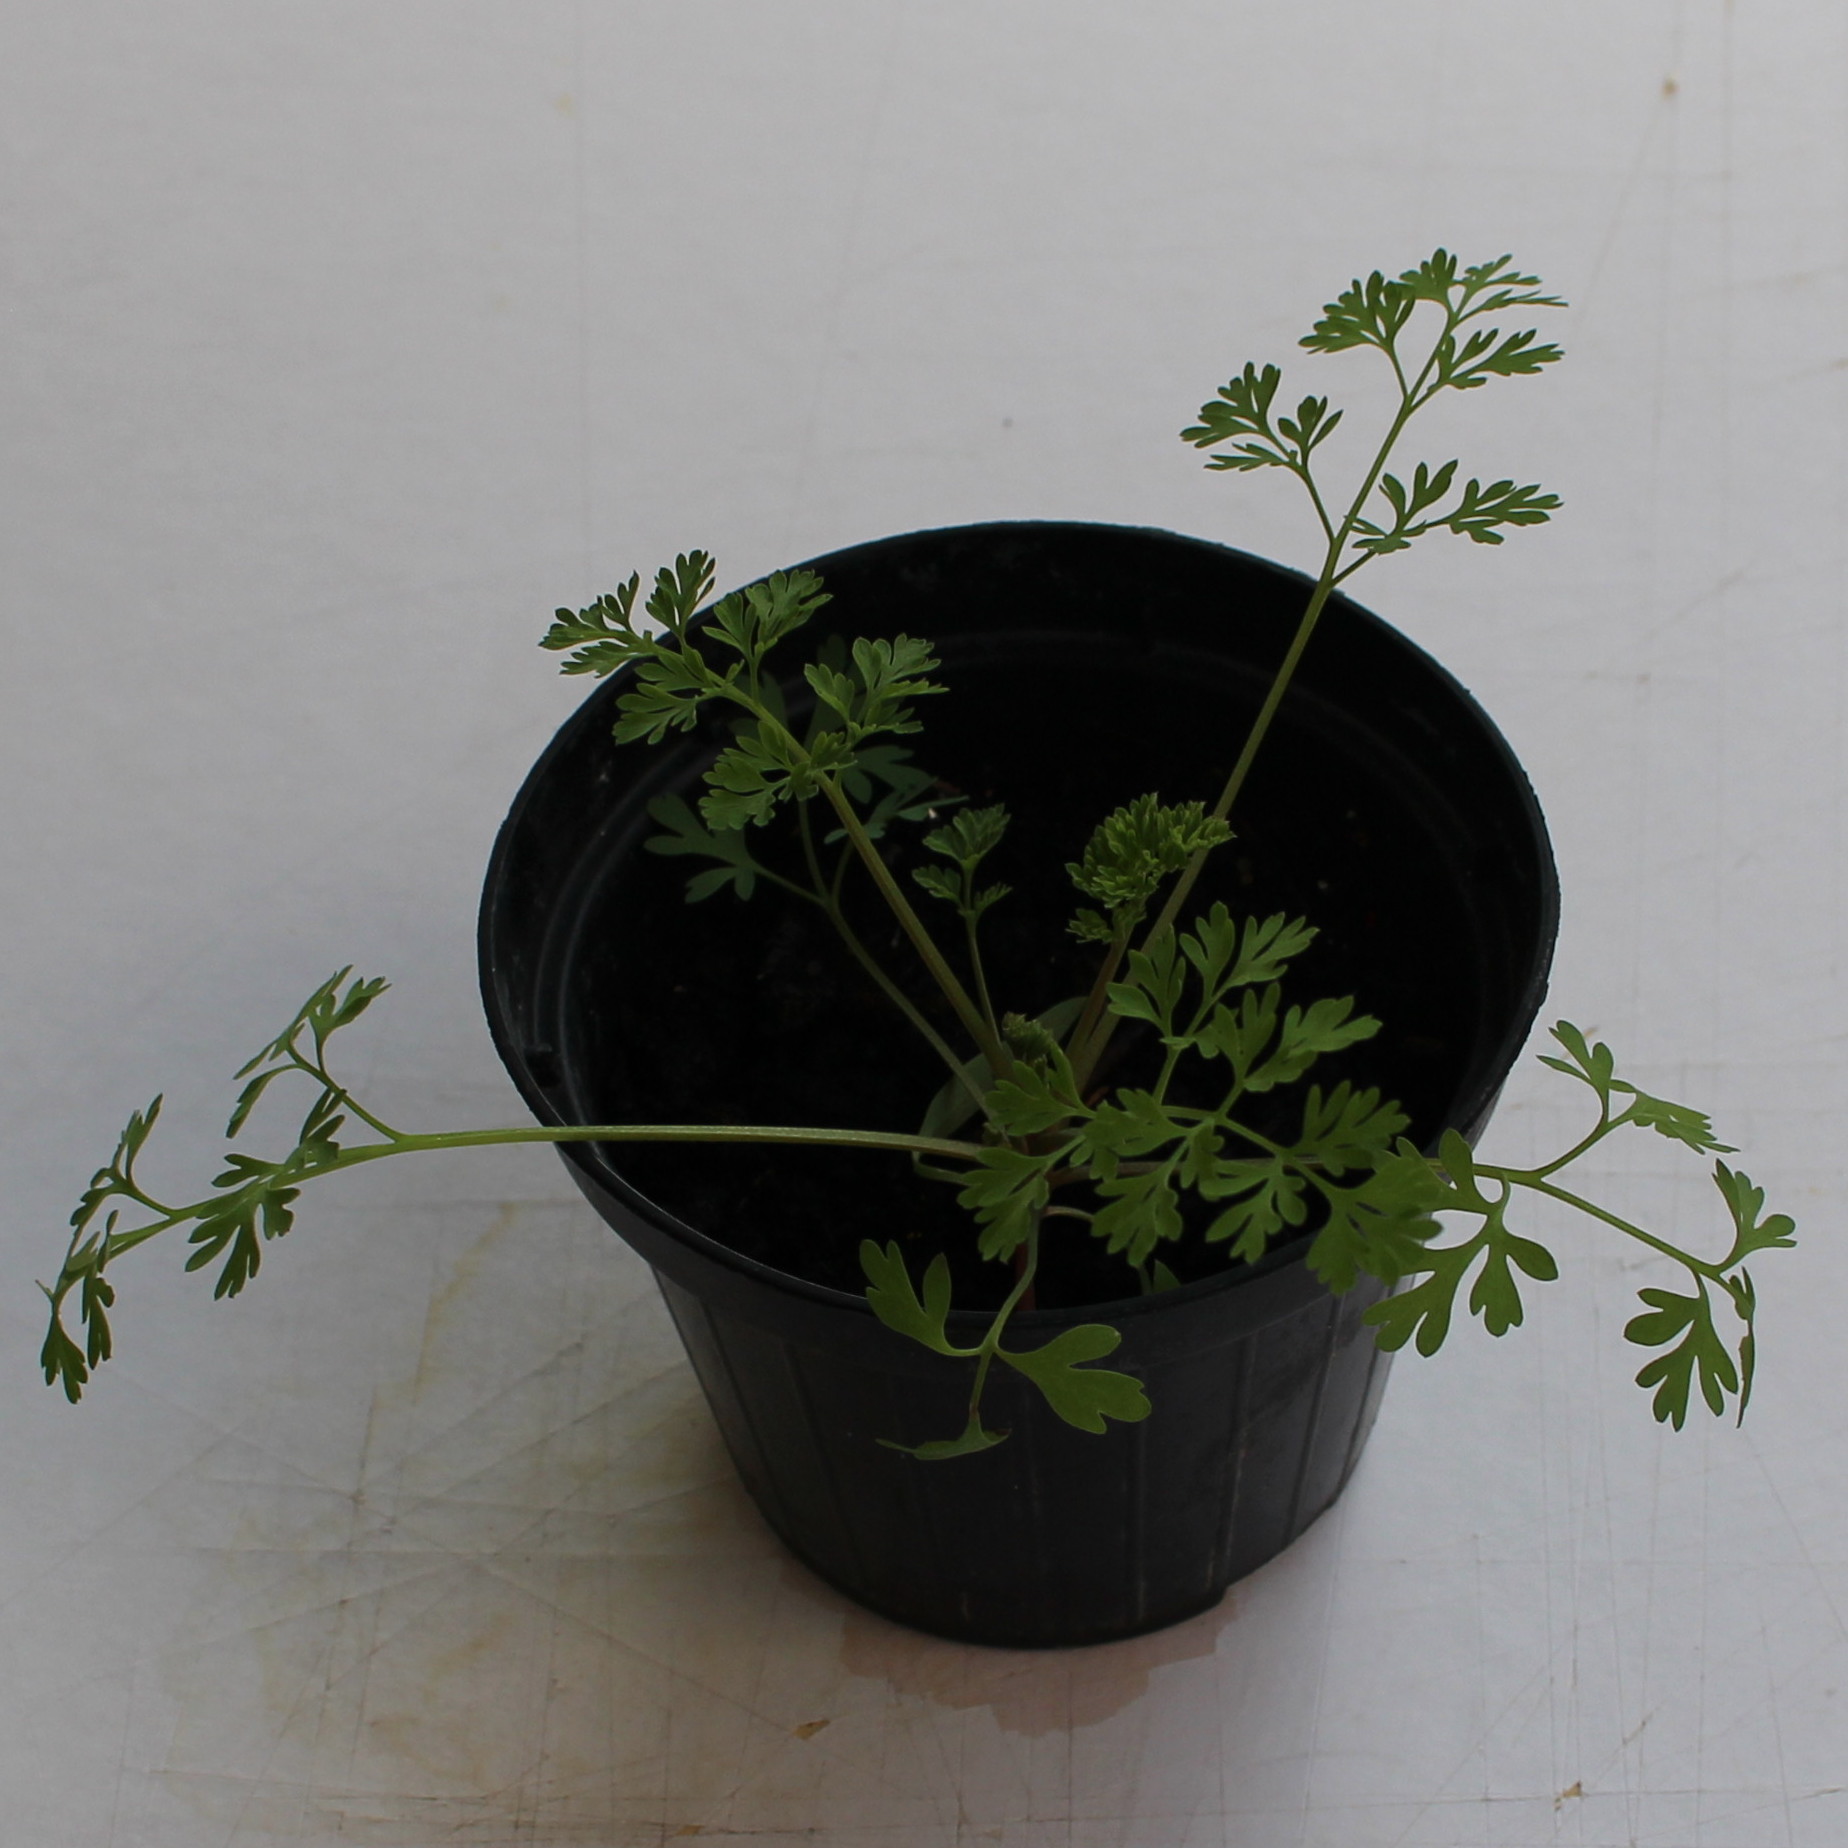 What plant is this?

Fumaria officinalis
